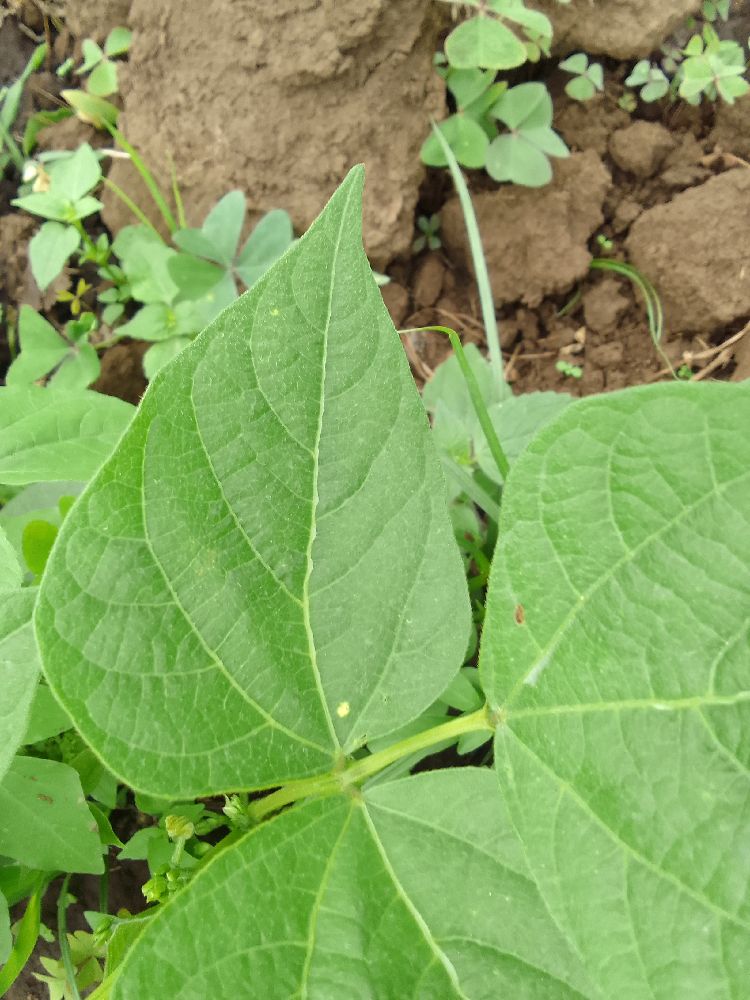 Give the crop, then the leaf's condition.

common bean, healthy
